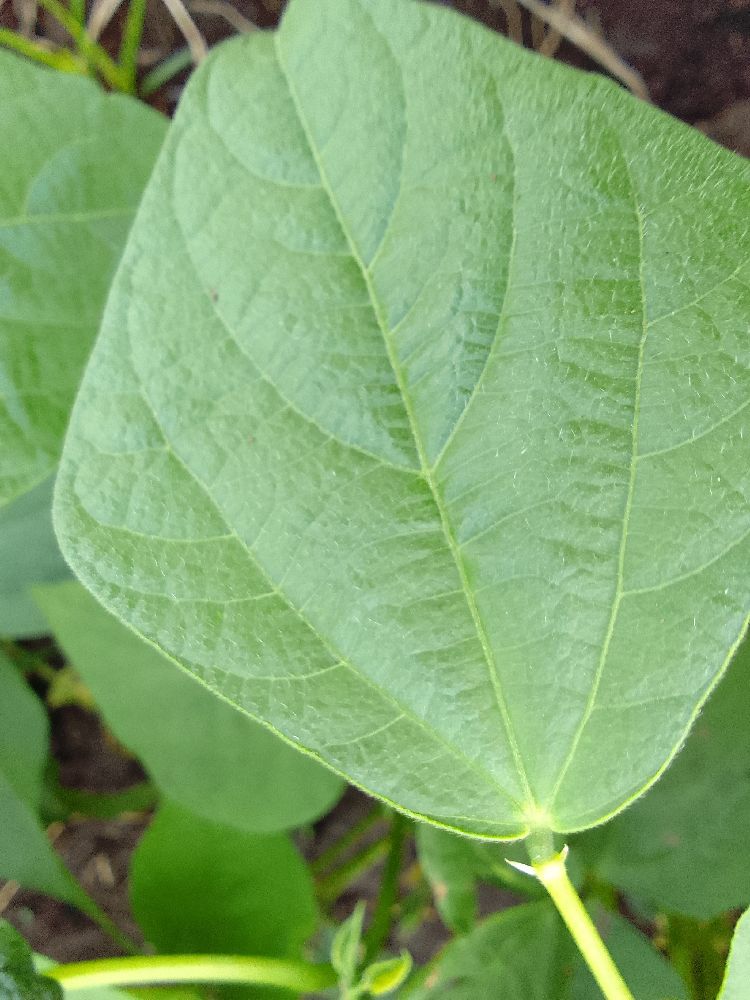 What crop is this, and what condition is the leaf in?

common bean, healthy
